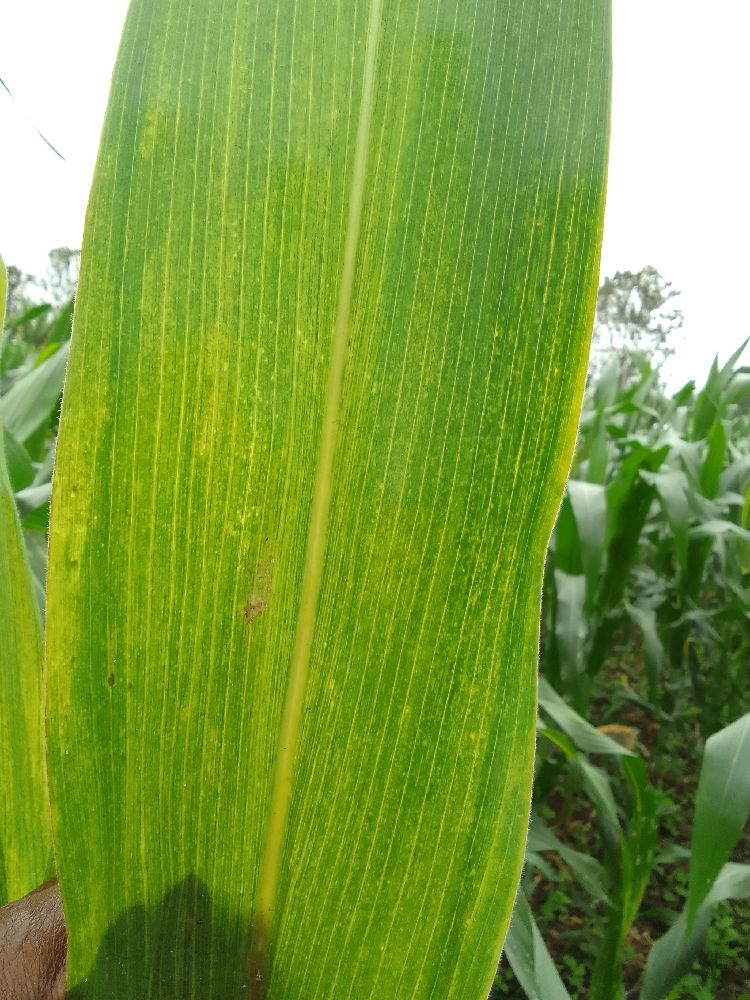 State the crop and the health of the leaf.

maize, maize lethal necrosis
